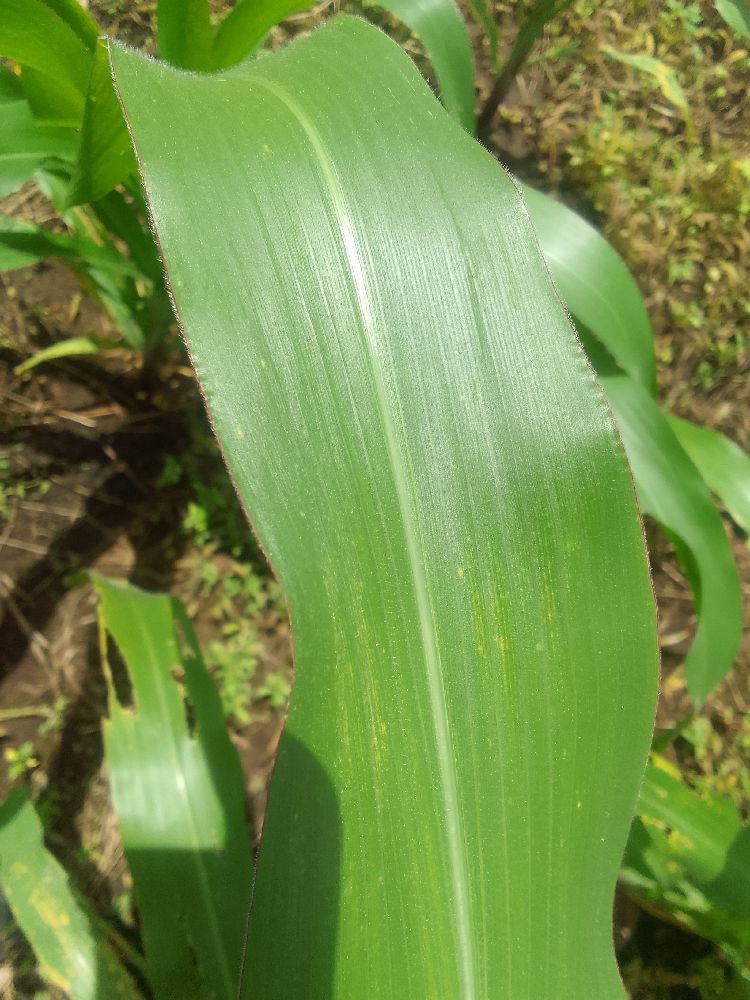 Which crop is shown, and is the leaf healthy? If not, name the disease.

maize, healthy
